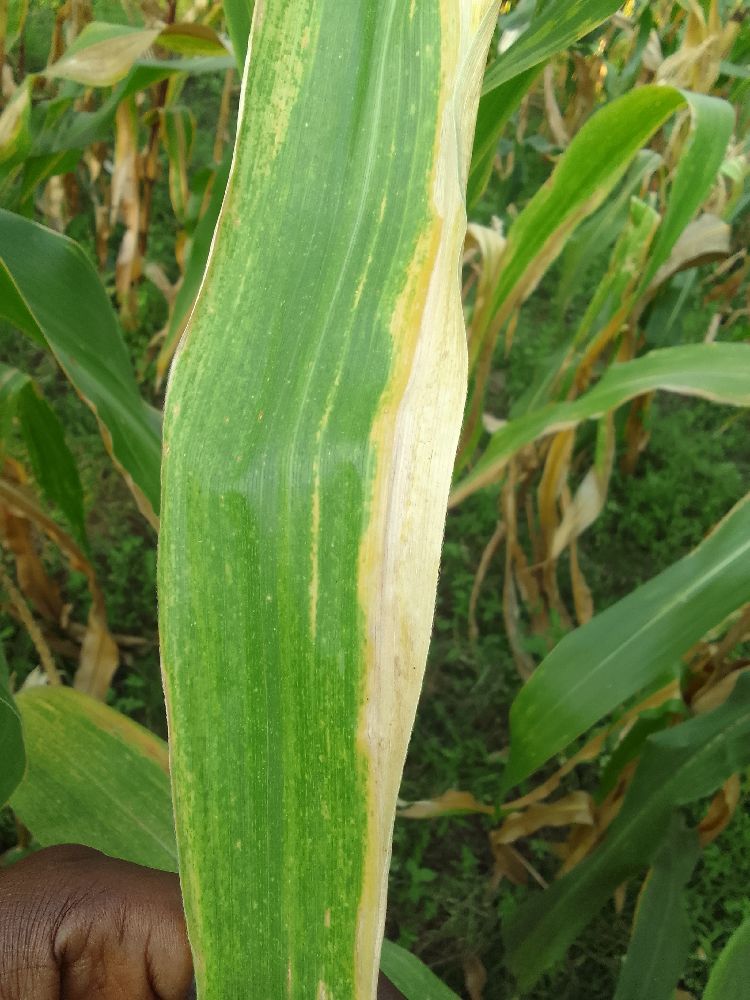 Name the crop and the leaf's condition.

maize, maize lethal necrosis
